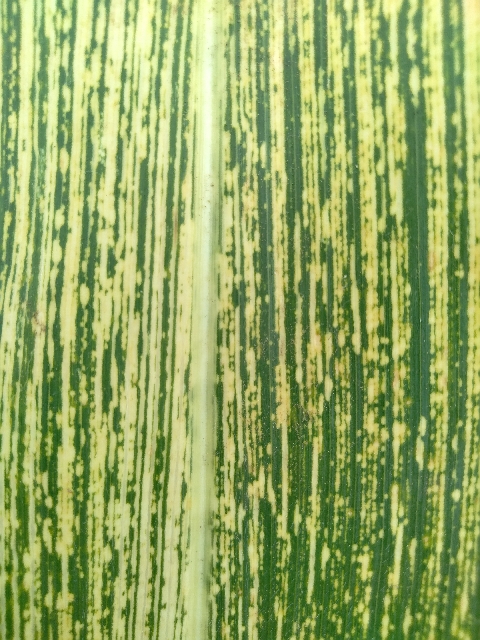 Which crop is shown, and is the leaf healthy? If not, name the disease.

maize, maize streak virus
